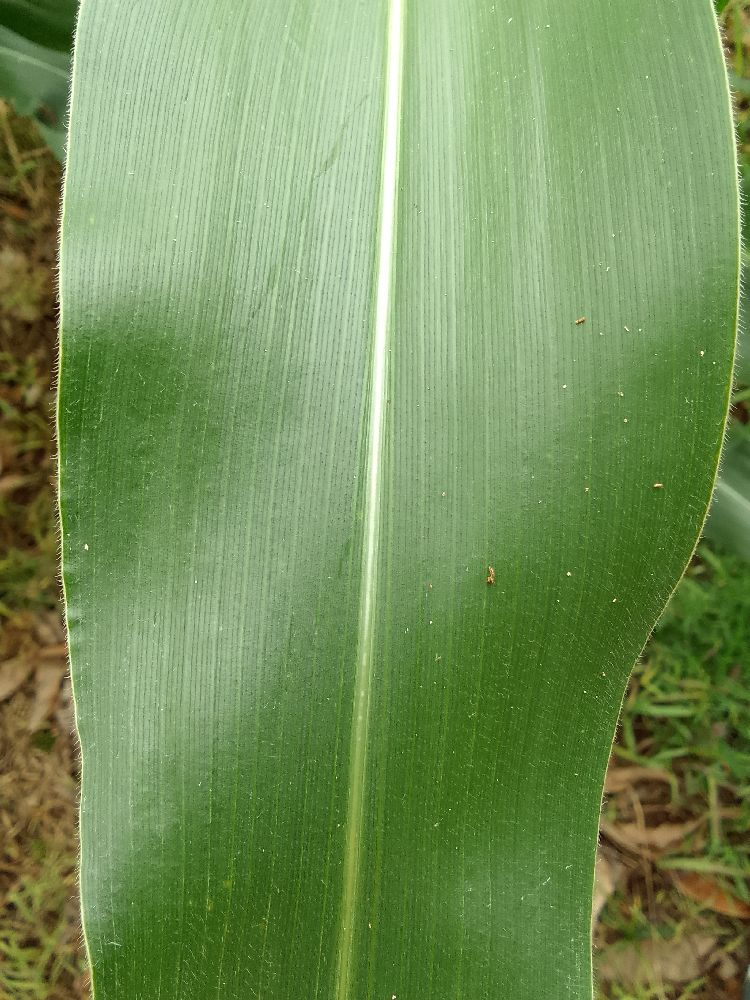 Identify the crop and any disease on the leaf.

maize, healthy
